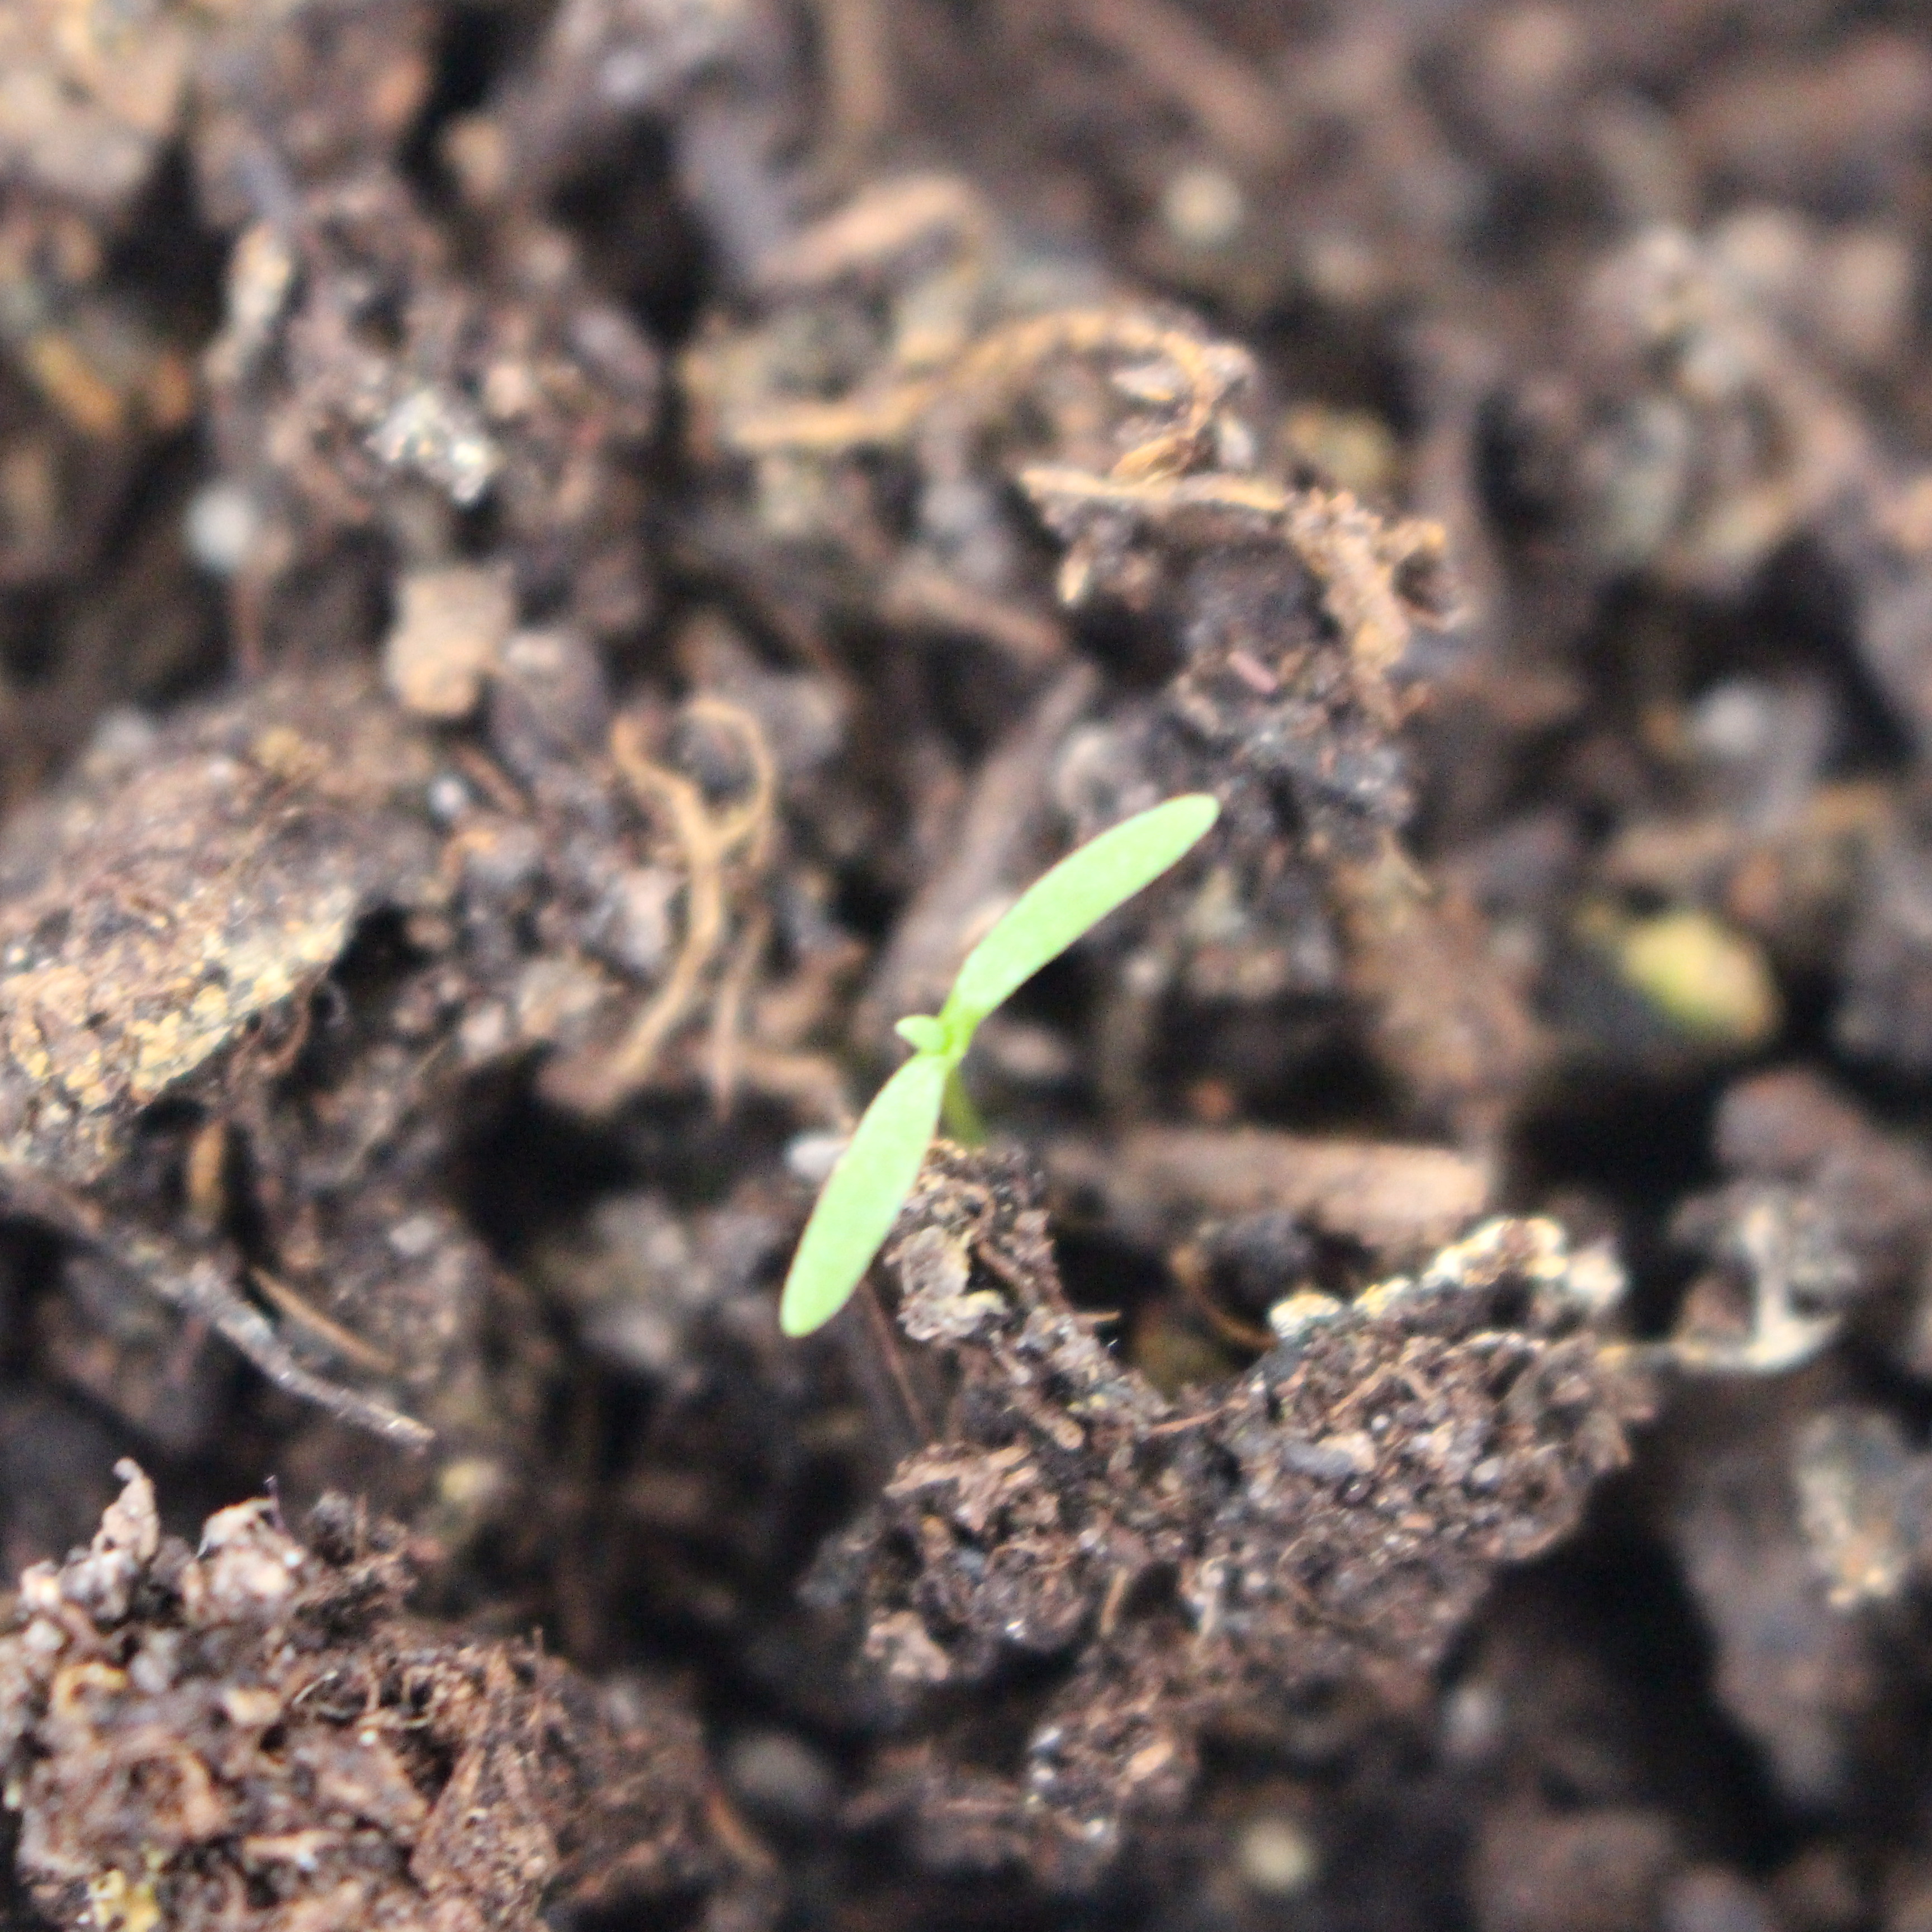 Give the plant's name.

Papaver rhoeas
